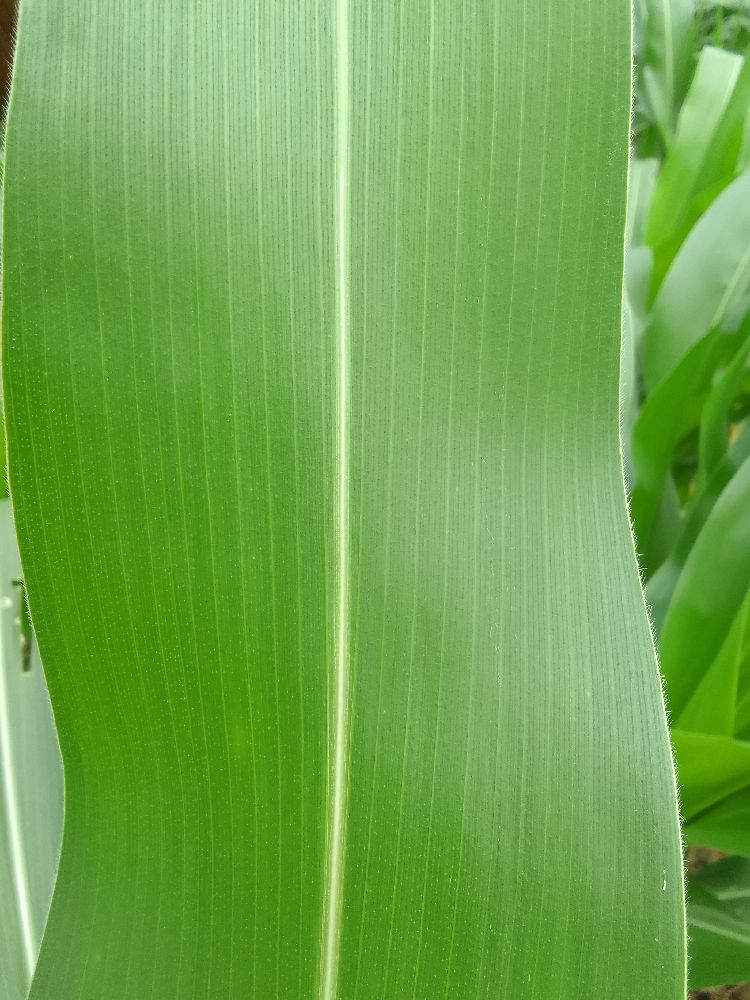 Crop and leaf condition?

maize, healthy
